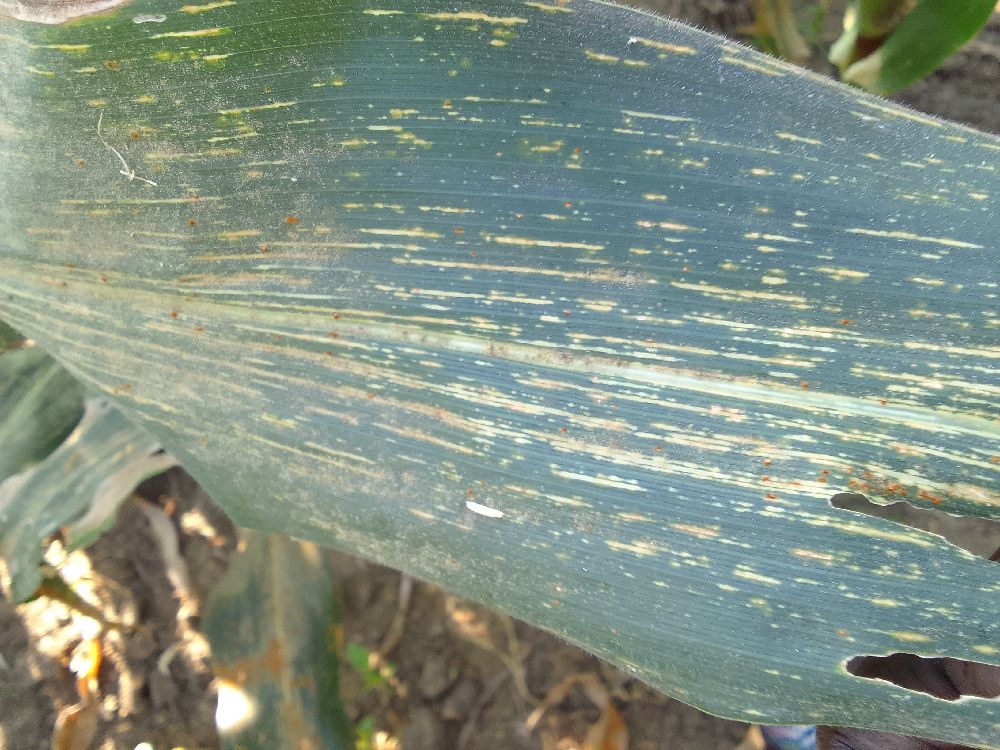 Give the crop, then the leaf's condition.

maize, maize streak virus
